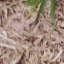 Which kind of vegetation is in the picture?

grass
